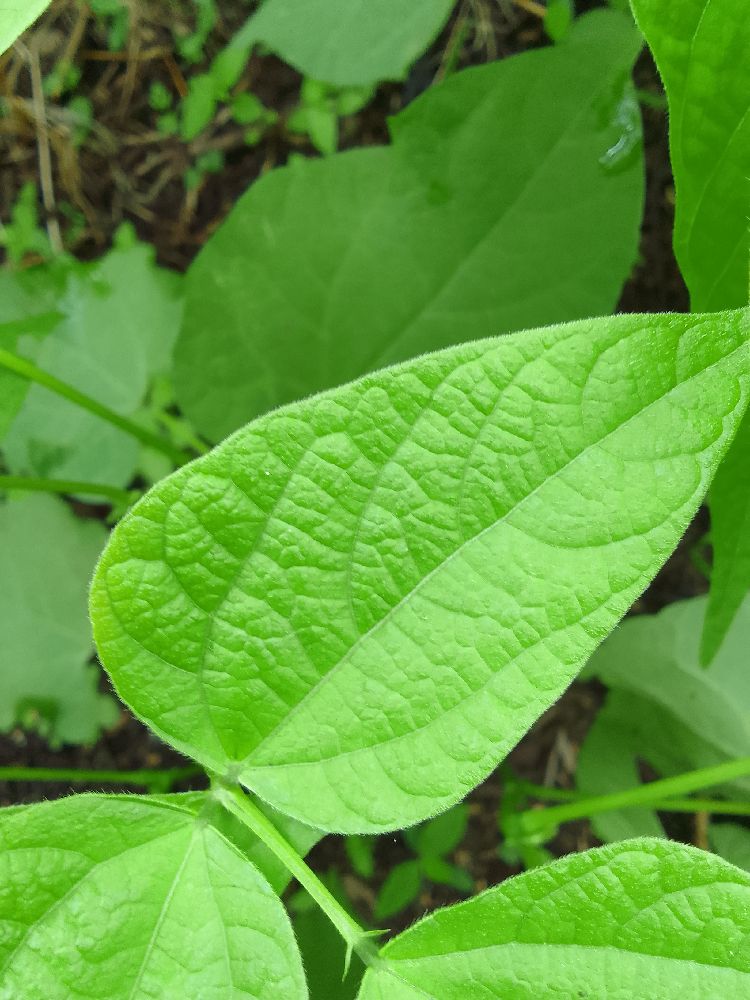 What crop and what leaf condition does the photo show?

common bean, healthy
